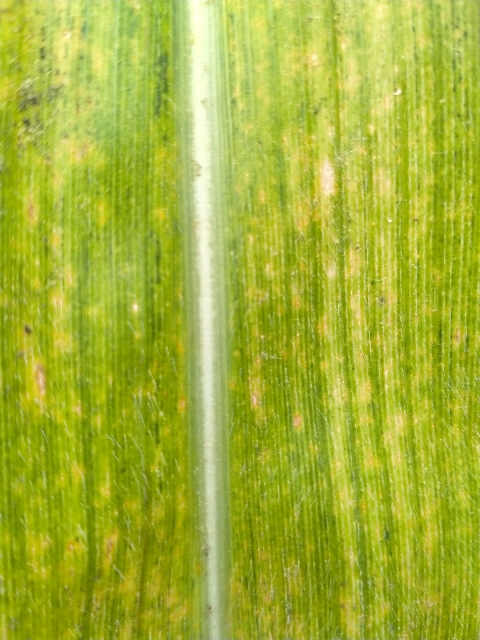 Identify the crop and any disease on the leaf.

maize, maize lethal necrosis
